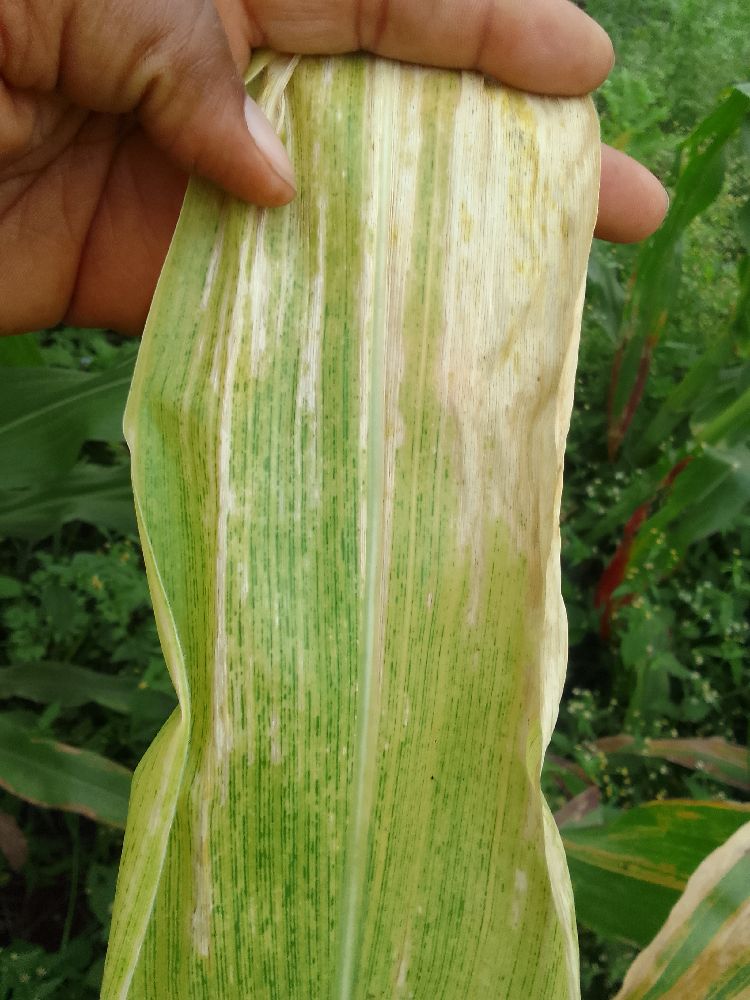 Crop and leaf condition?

maize, maize lethal necrosis
